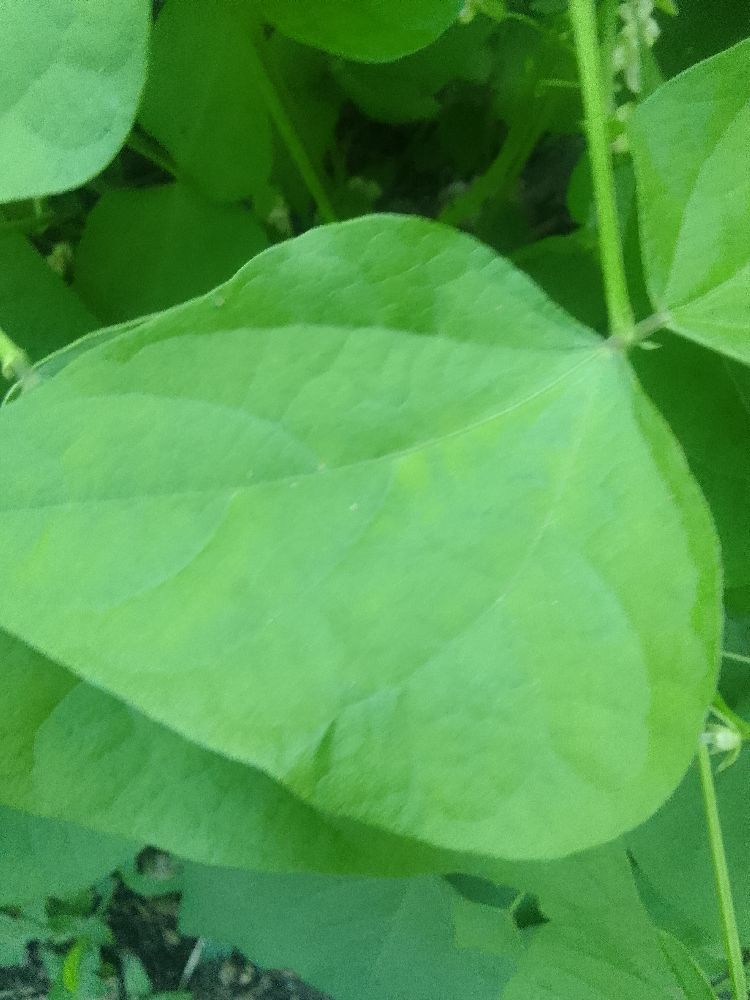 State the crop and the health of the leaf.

common bean, healthy
